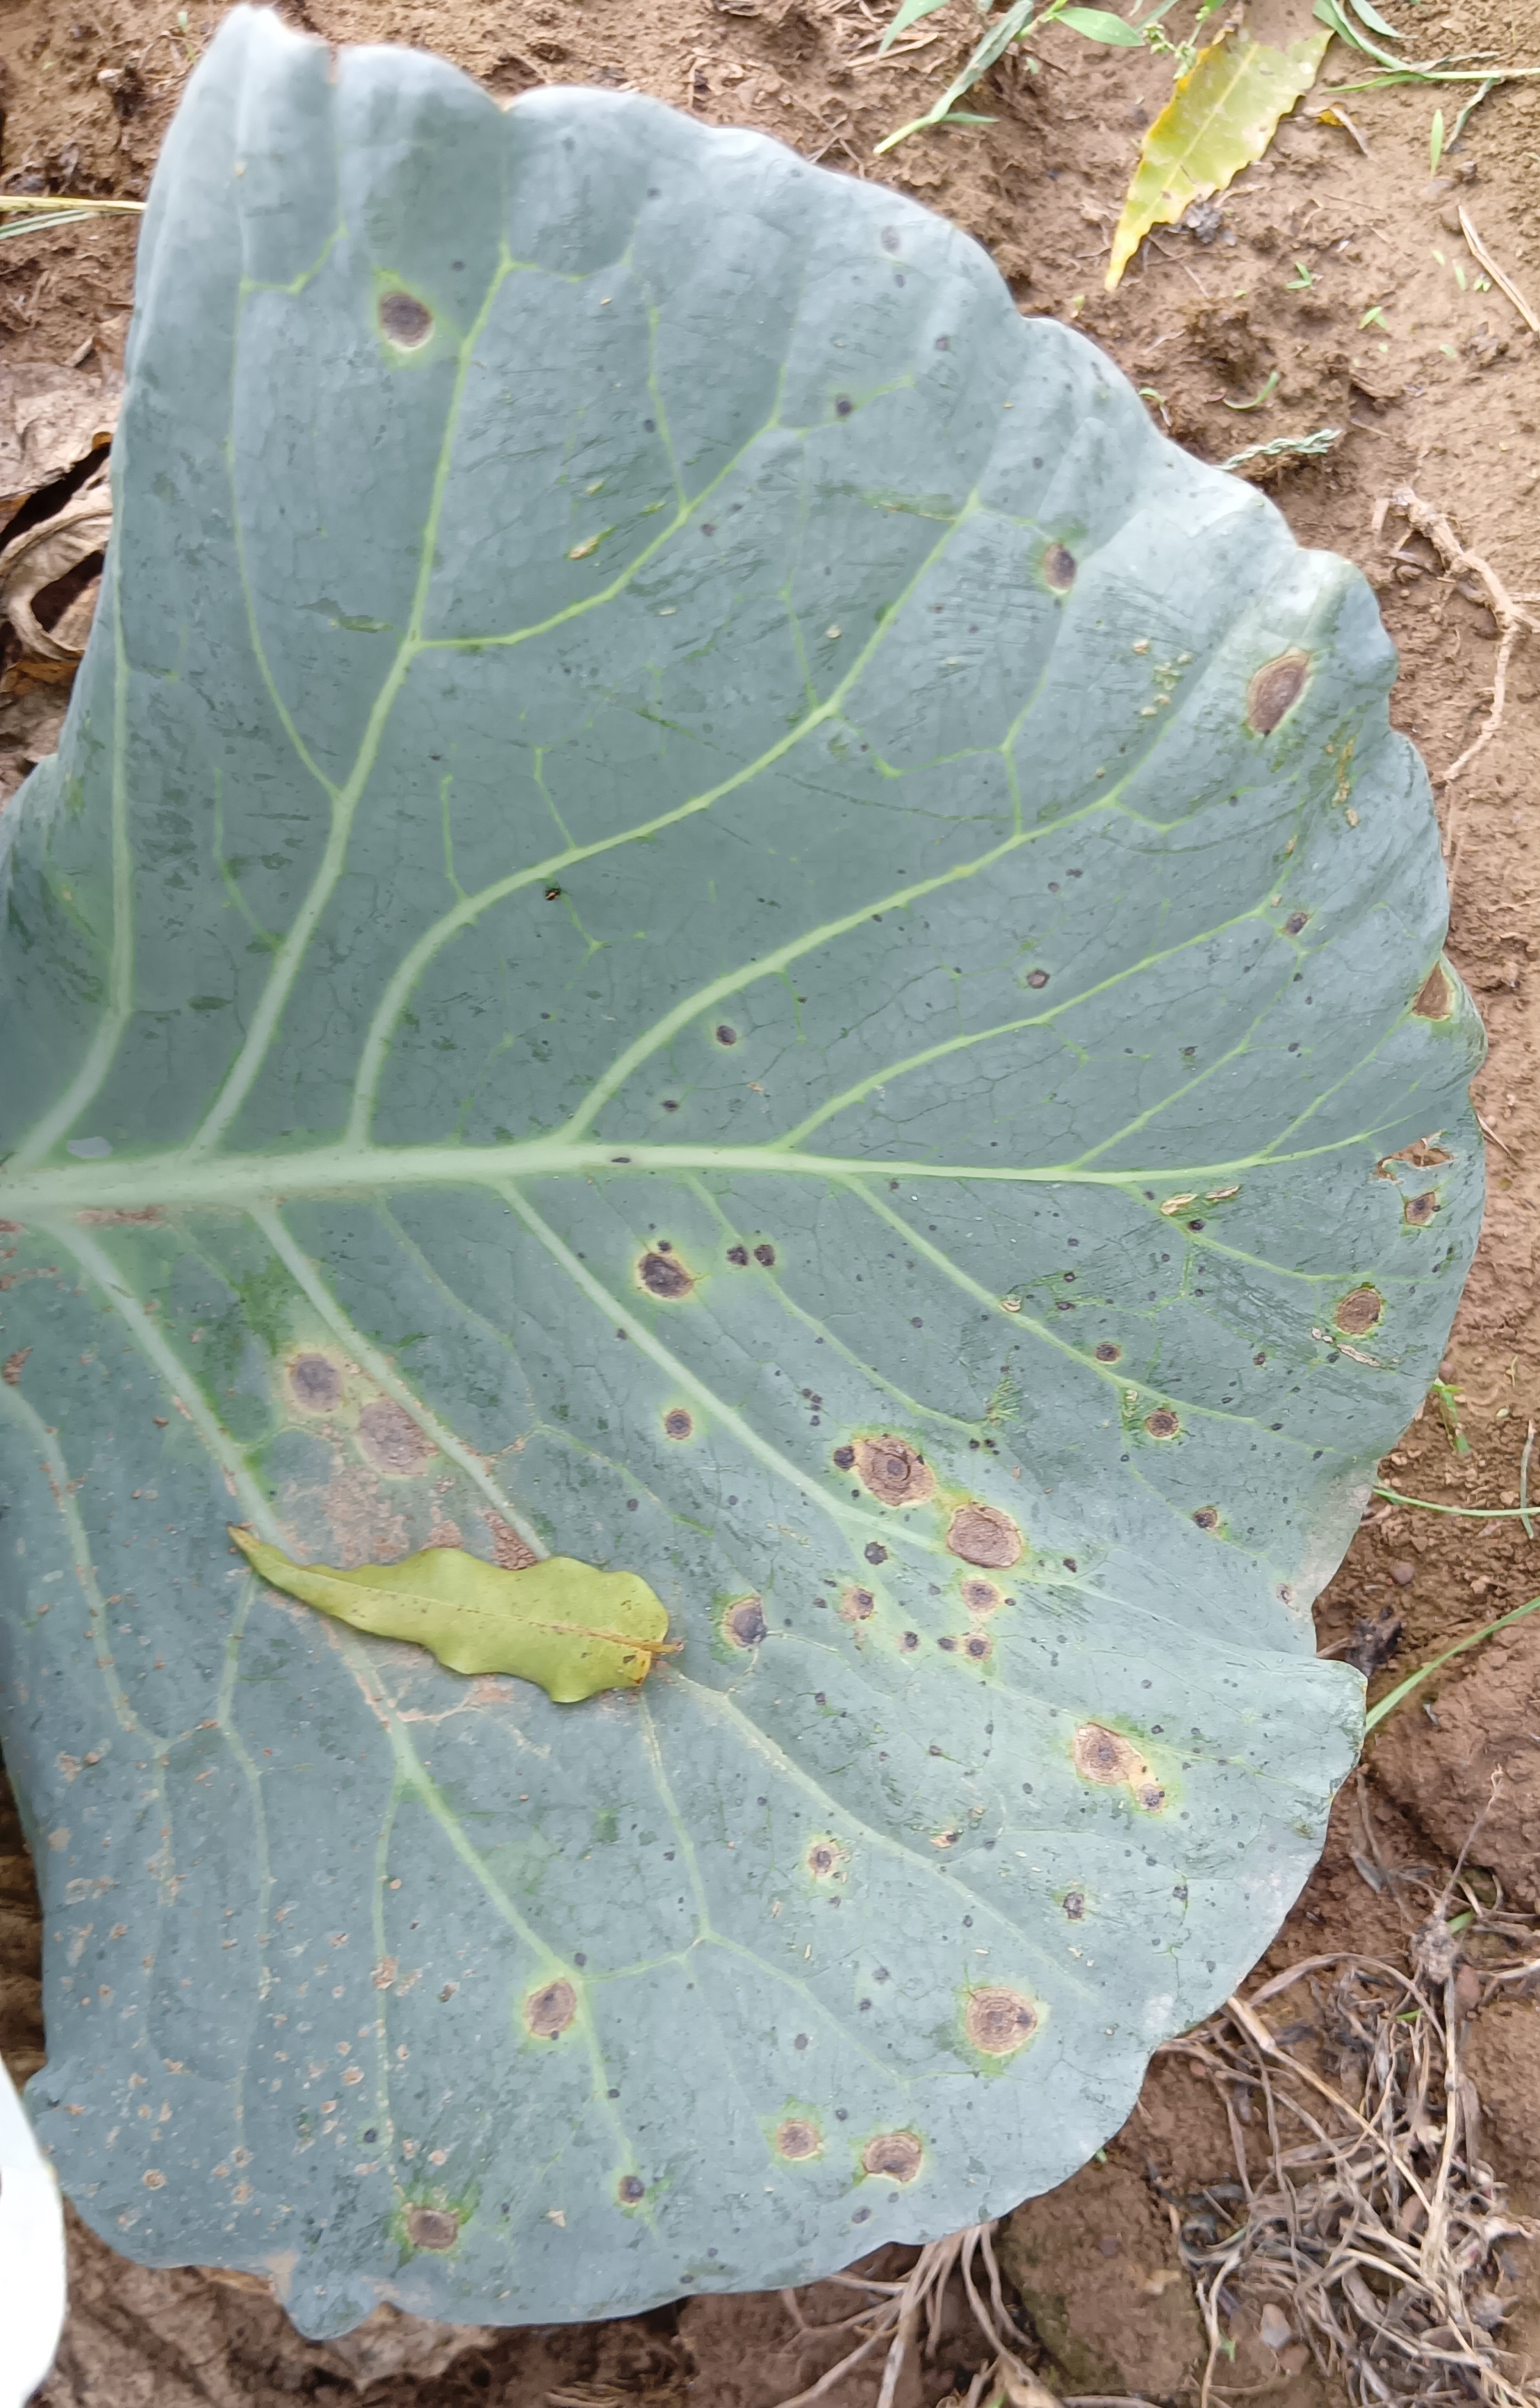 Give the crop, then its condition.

cabbage, alternaria
